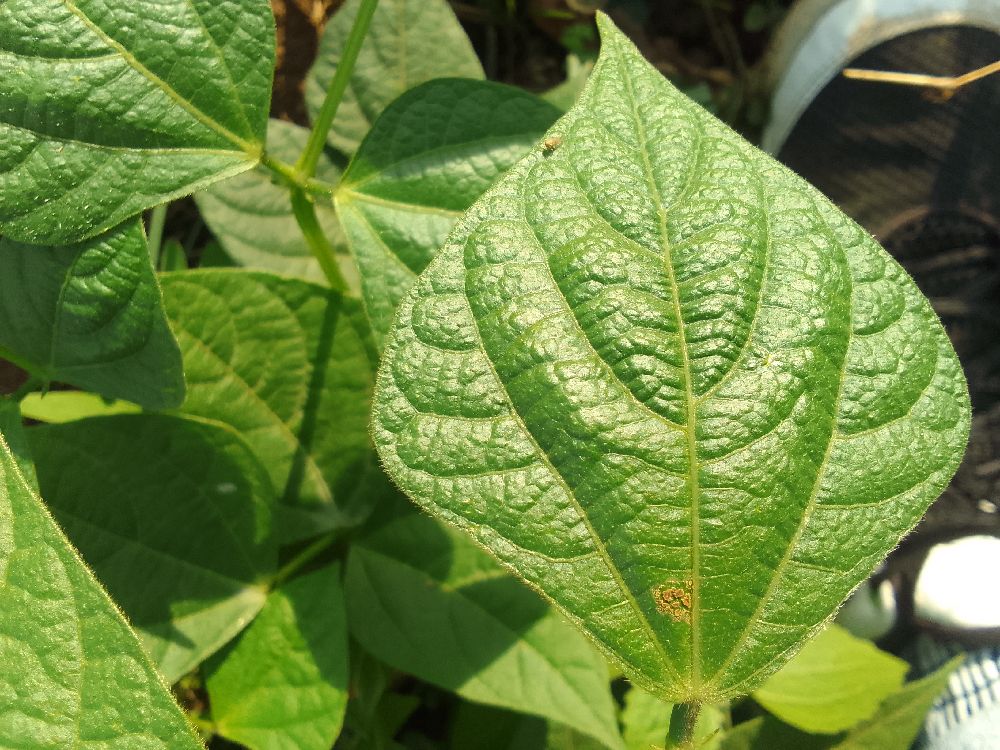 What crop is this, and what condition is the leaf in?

common bean, healthy
